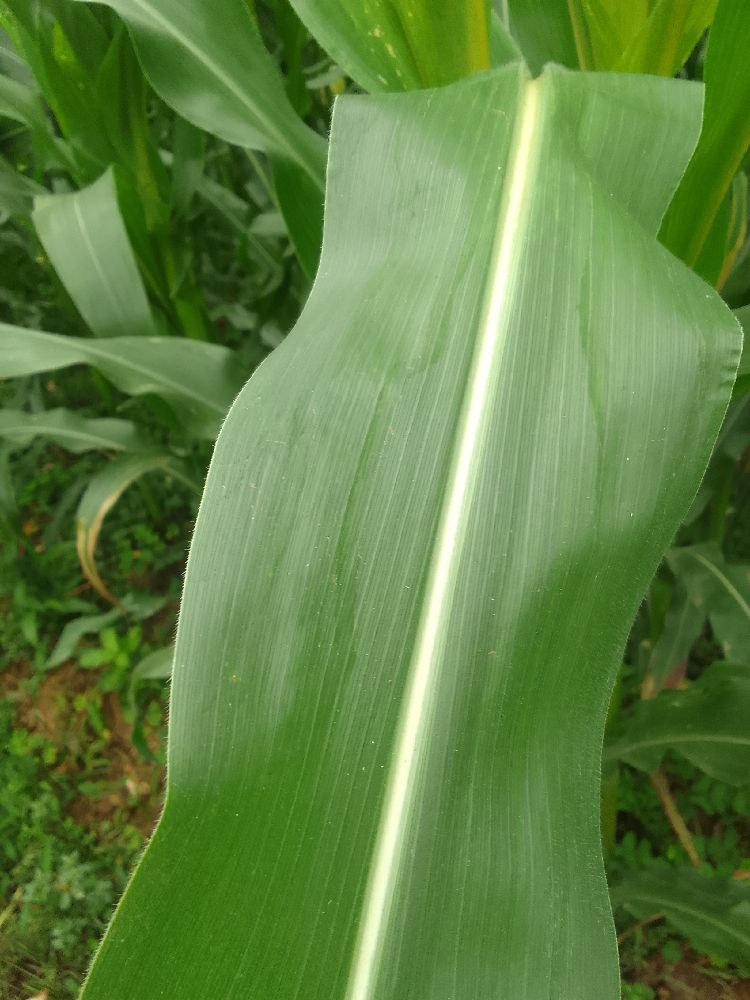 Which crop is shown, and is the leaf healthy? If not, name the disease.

maize, healthy
